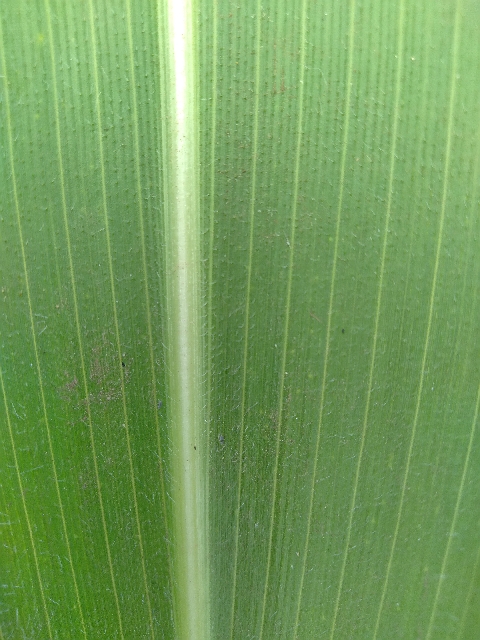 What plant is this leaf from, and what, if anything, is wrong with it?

maize, healthy
